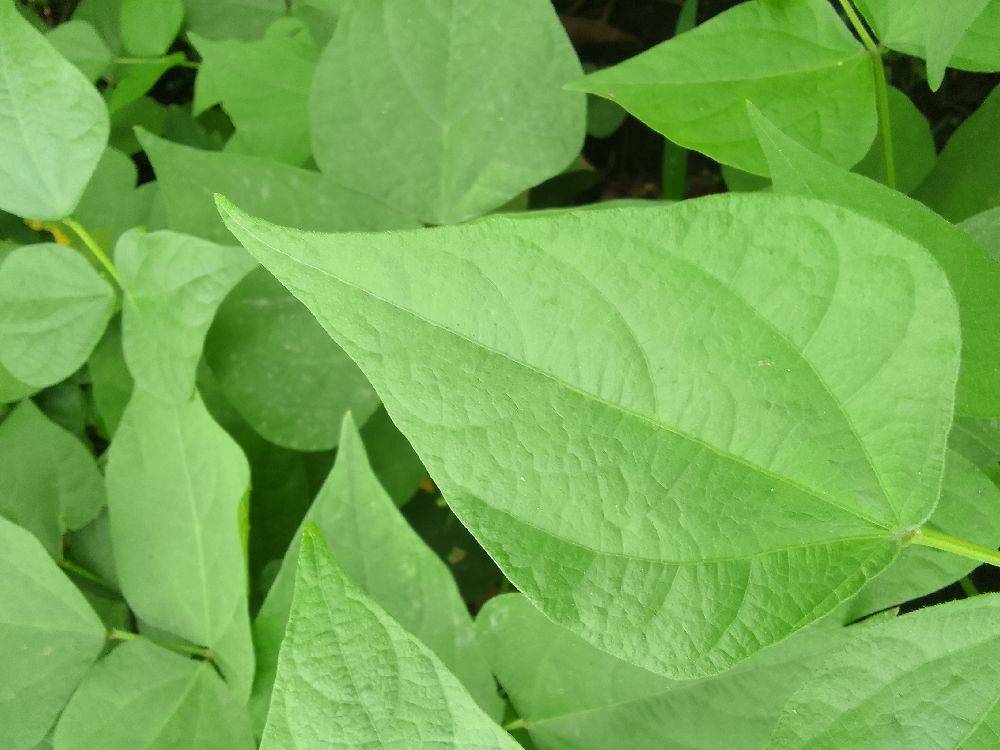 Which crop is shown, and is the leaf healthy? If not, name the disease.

common bean, healthy
